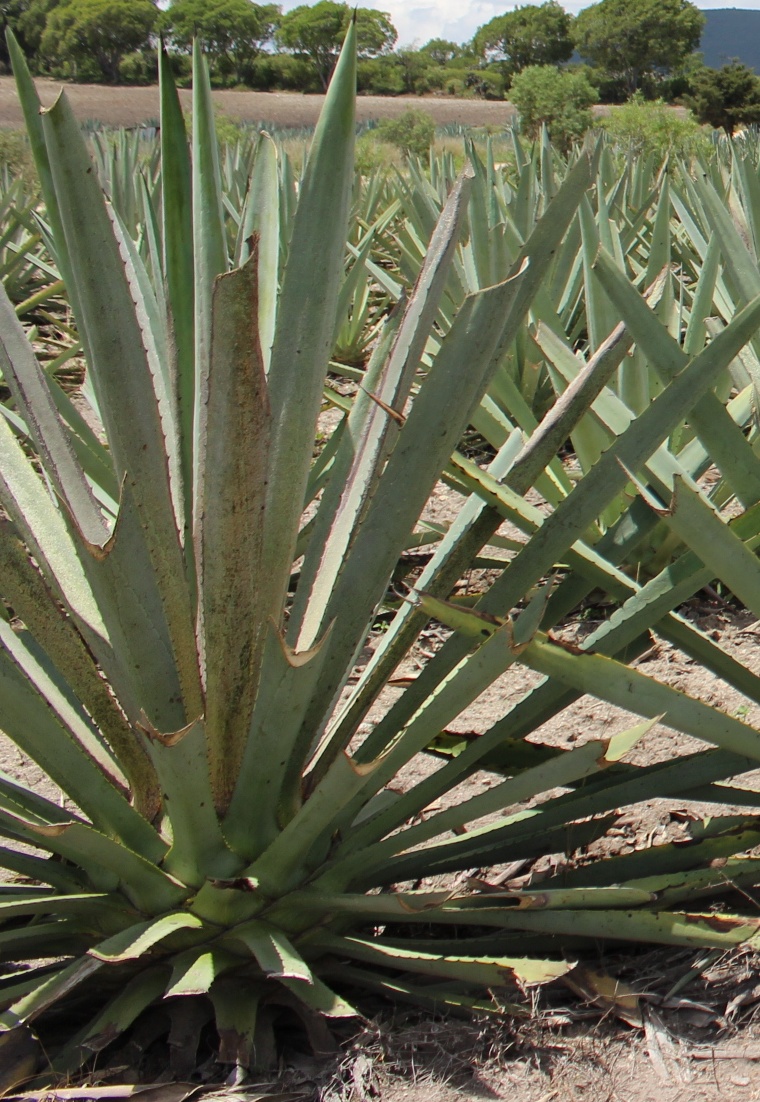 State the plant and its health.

agave, spotted
